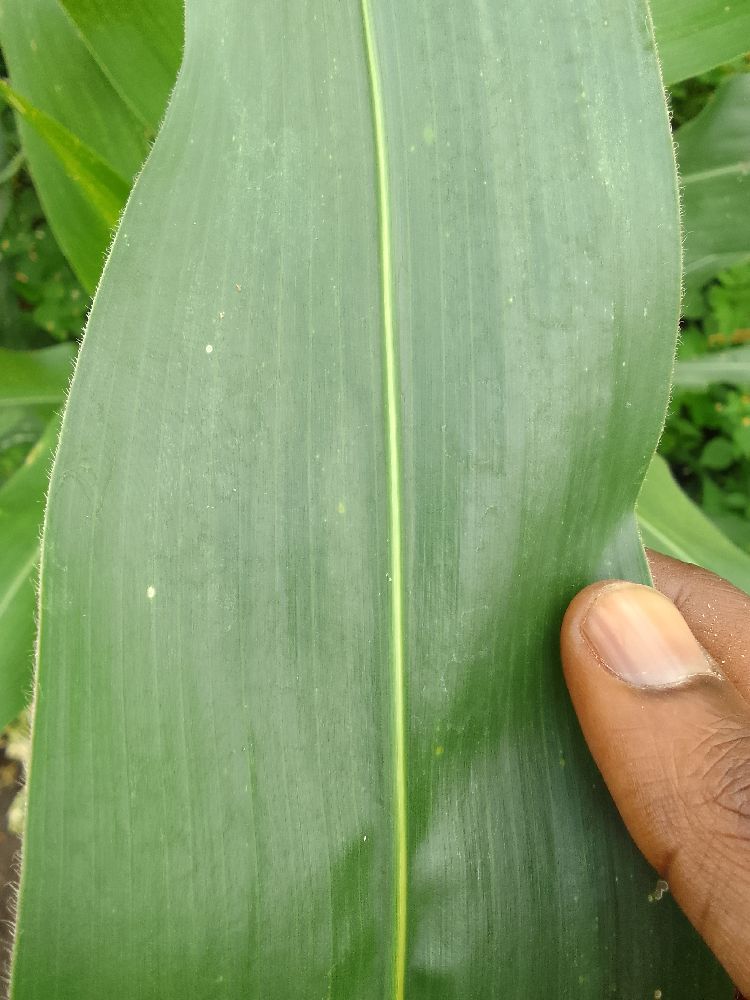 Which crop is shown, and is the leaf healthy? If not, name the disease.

maize, healthy
